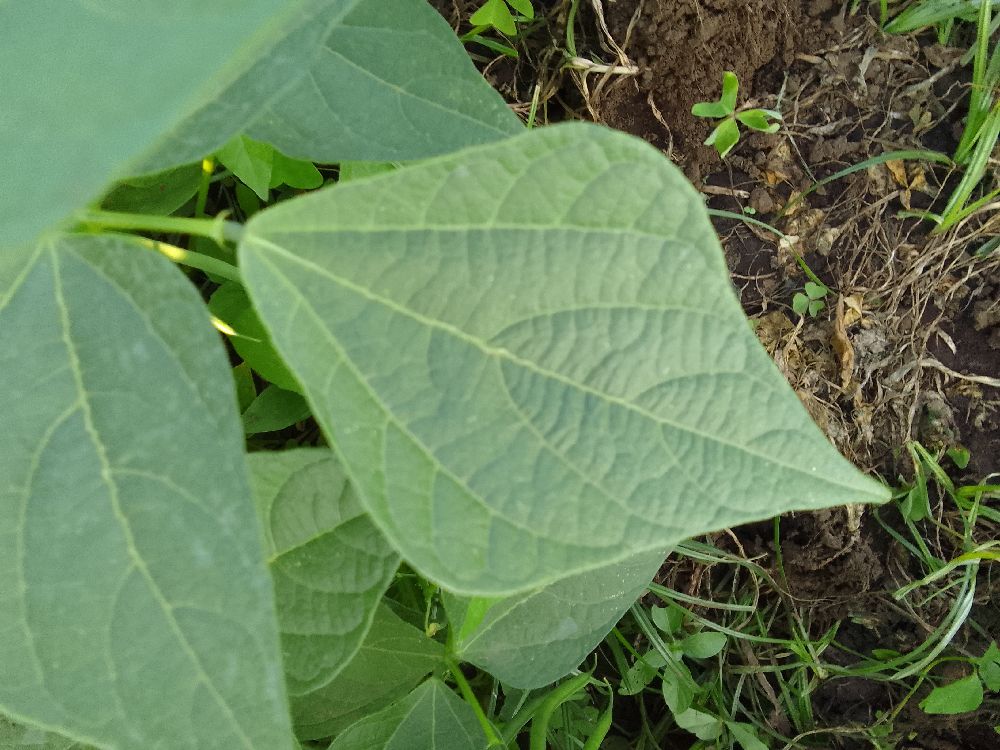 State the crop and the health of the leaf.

common bean, healthy
